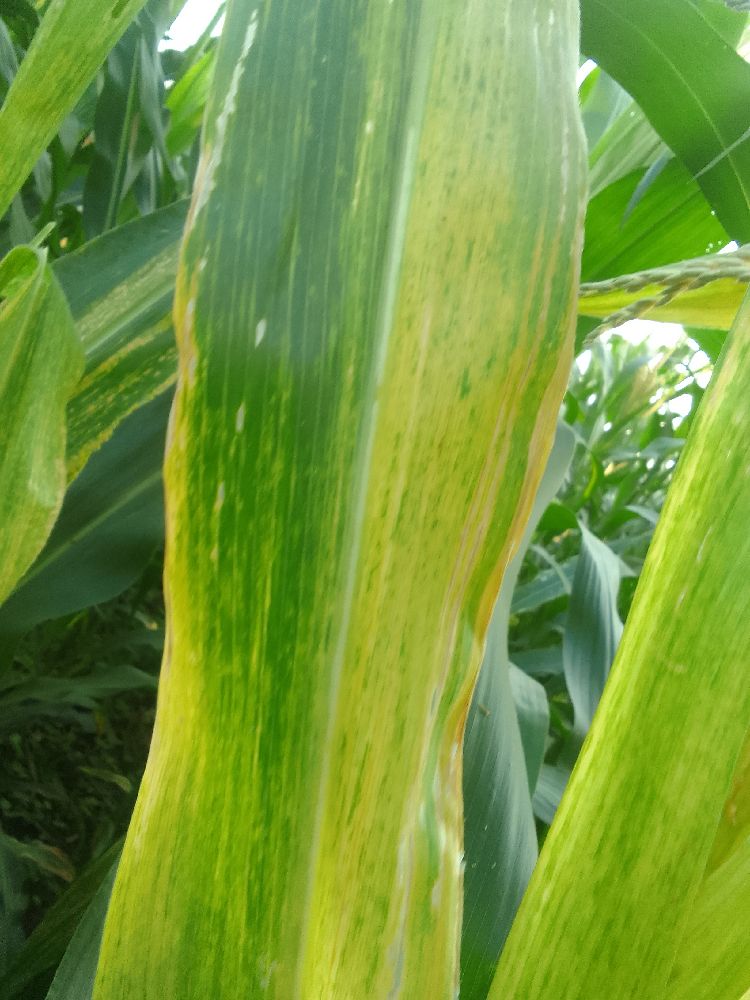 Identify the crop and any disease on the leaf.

maize, maize lethal necrosis
